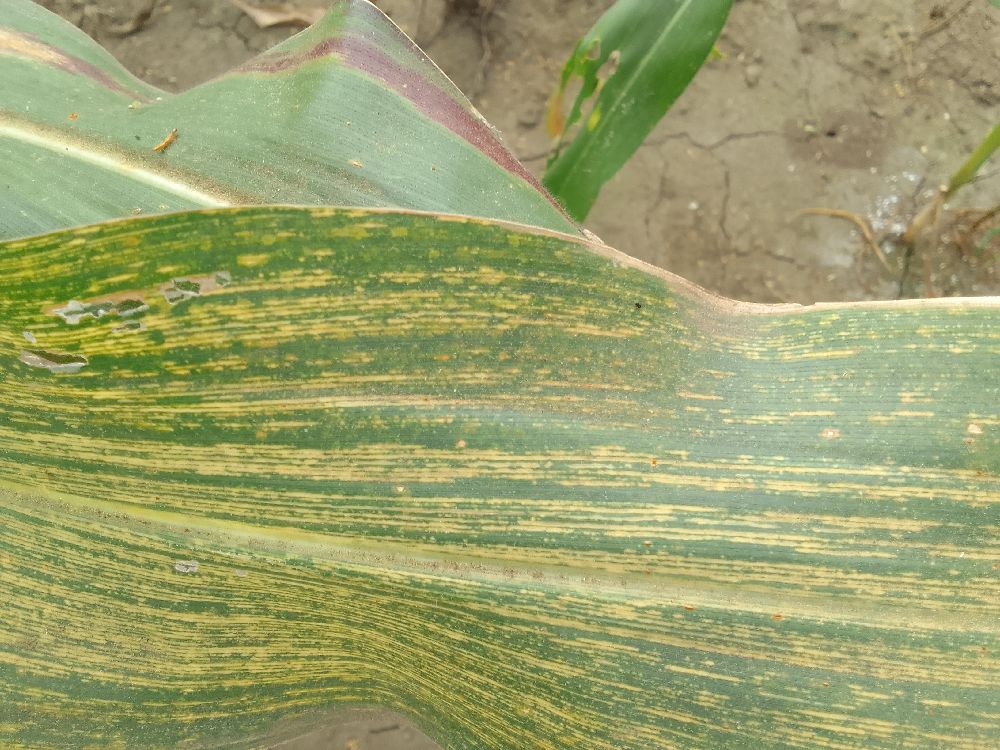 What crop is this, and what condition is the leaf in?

maize, maize streak virus
